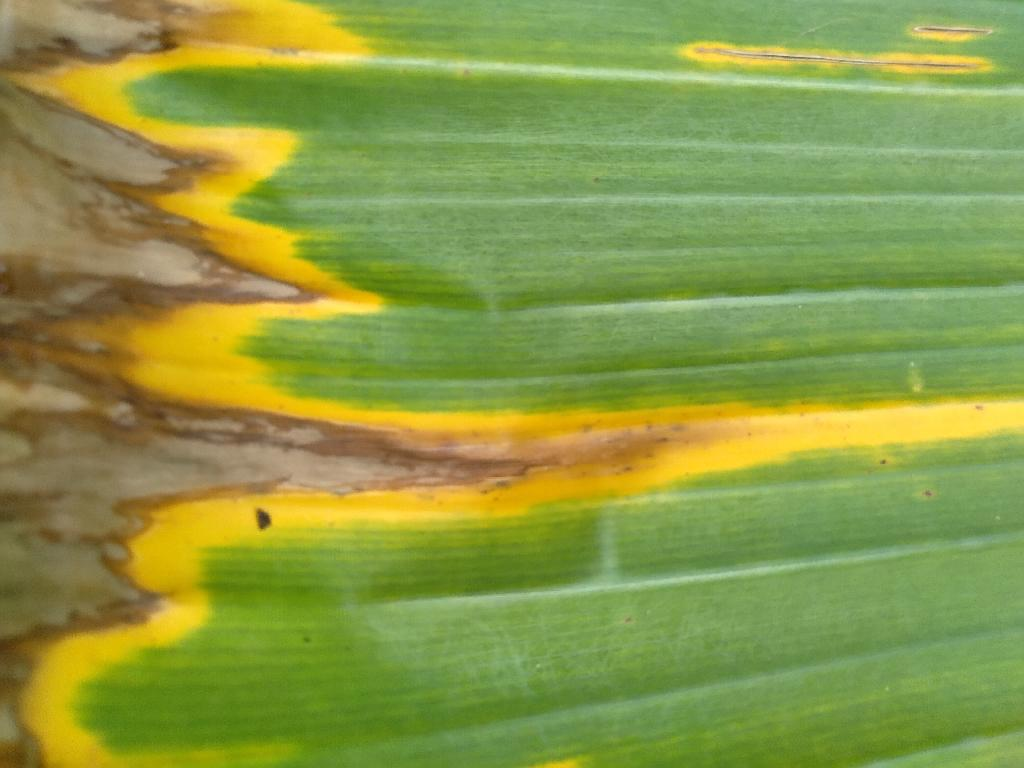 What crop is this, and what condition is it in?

banana, fusarium wilt race 1
